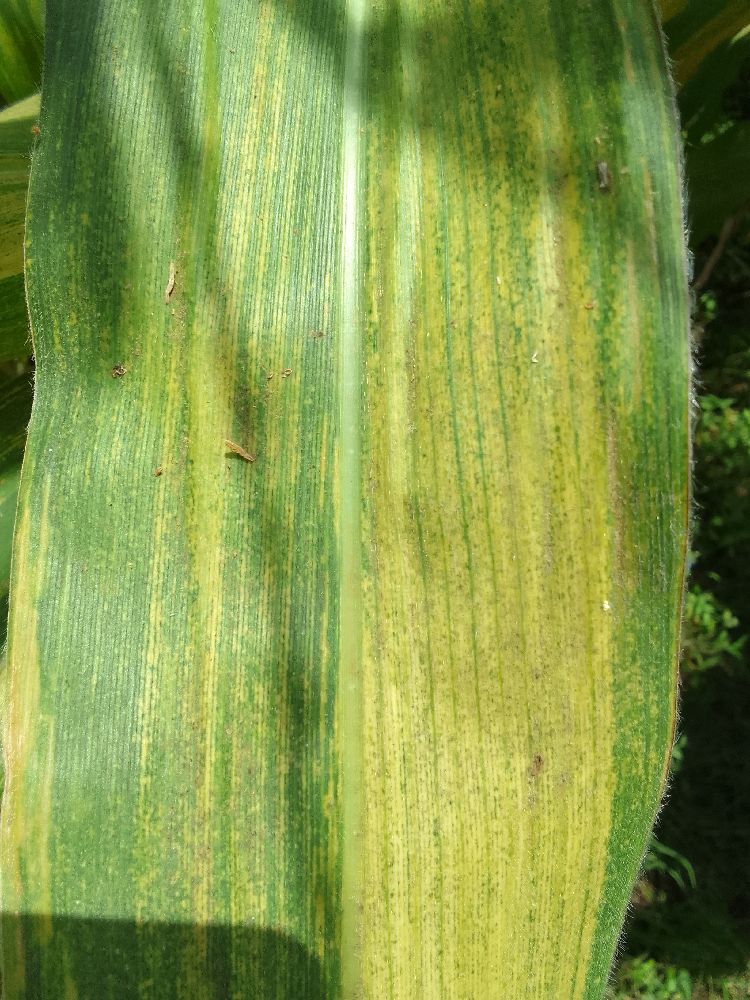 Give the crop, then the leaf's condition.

maize, maize lethal necrosis
